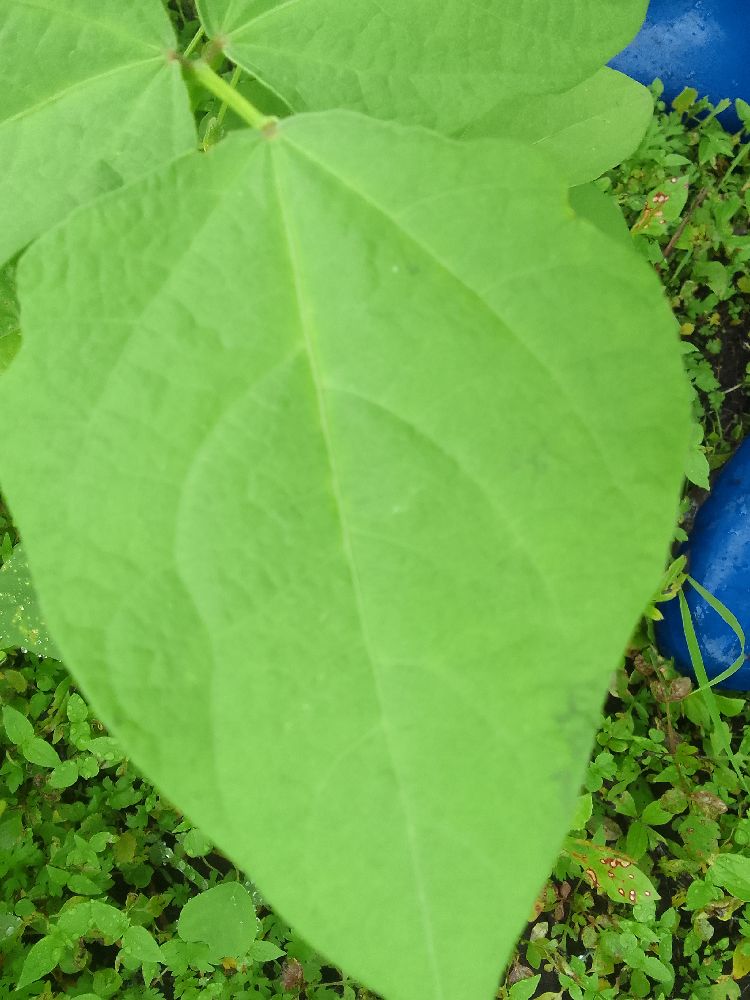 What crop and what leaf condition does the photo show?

common bean, healthy
